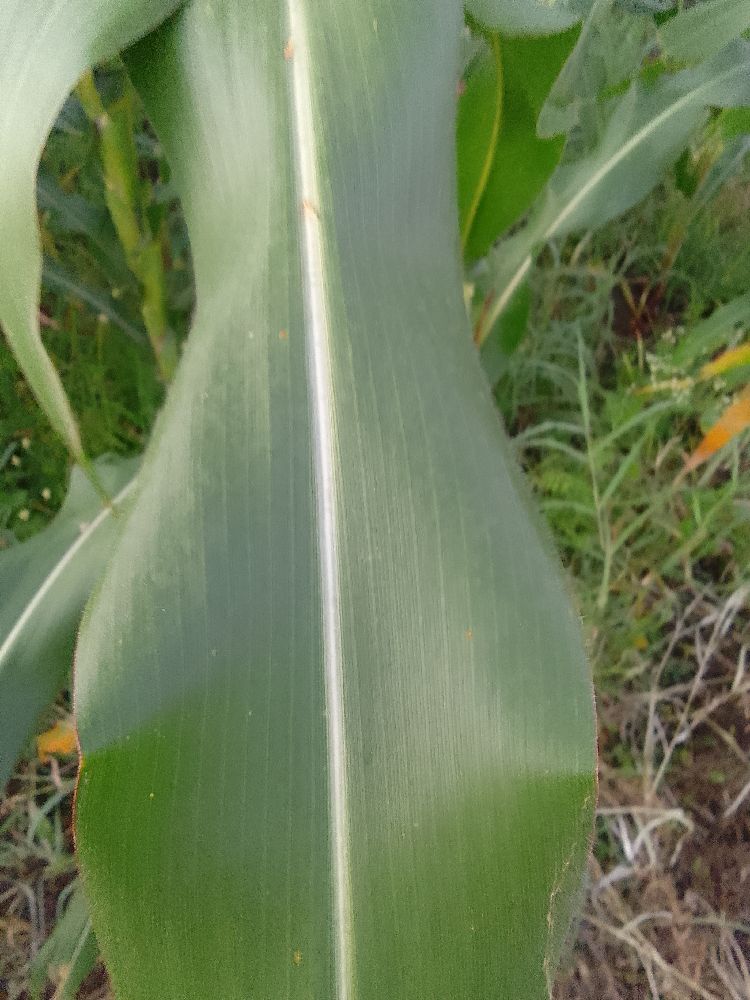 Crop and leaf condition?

common bean, healthy
